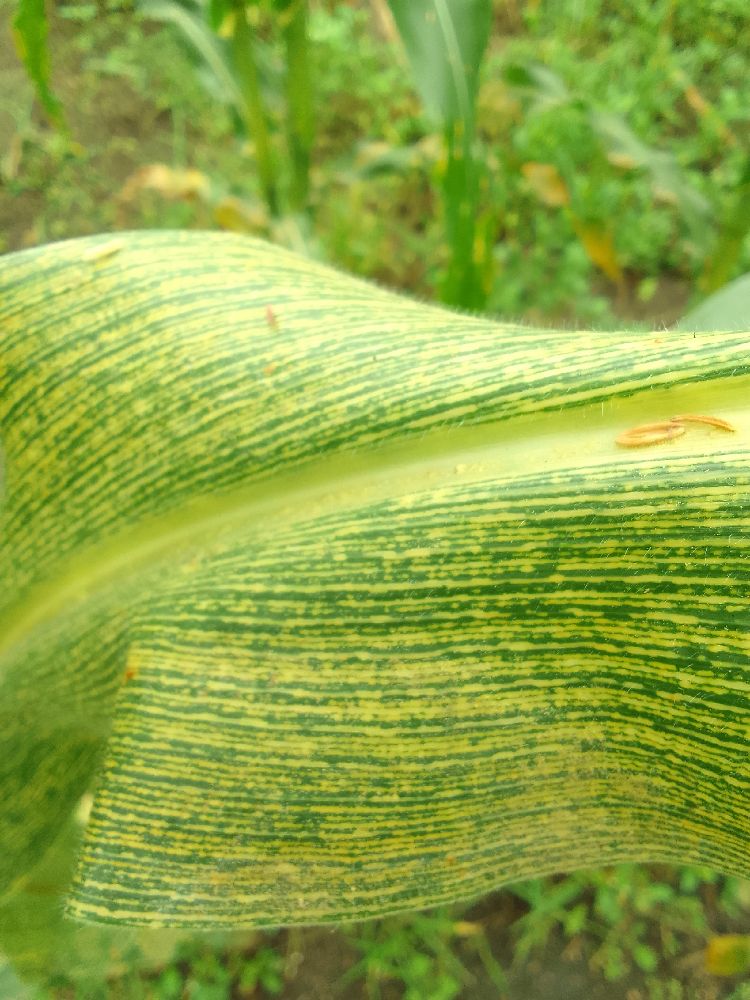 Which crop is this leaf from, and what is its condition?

maize, maize streak virus
